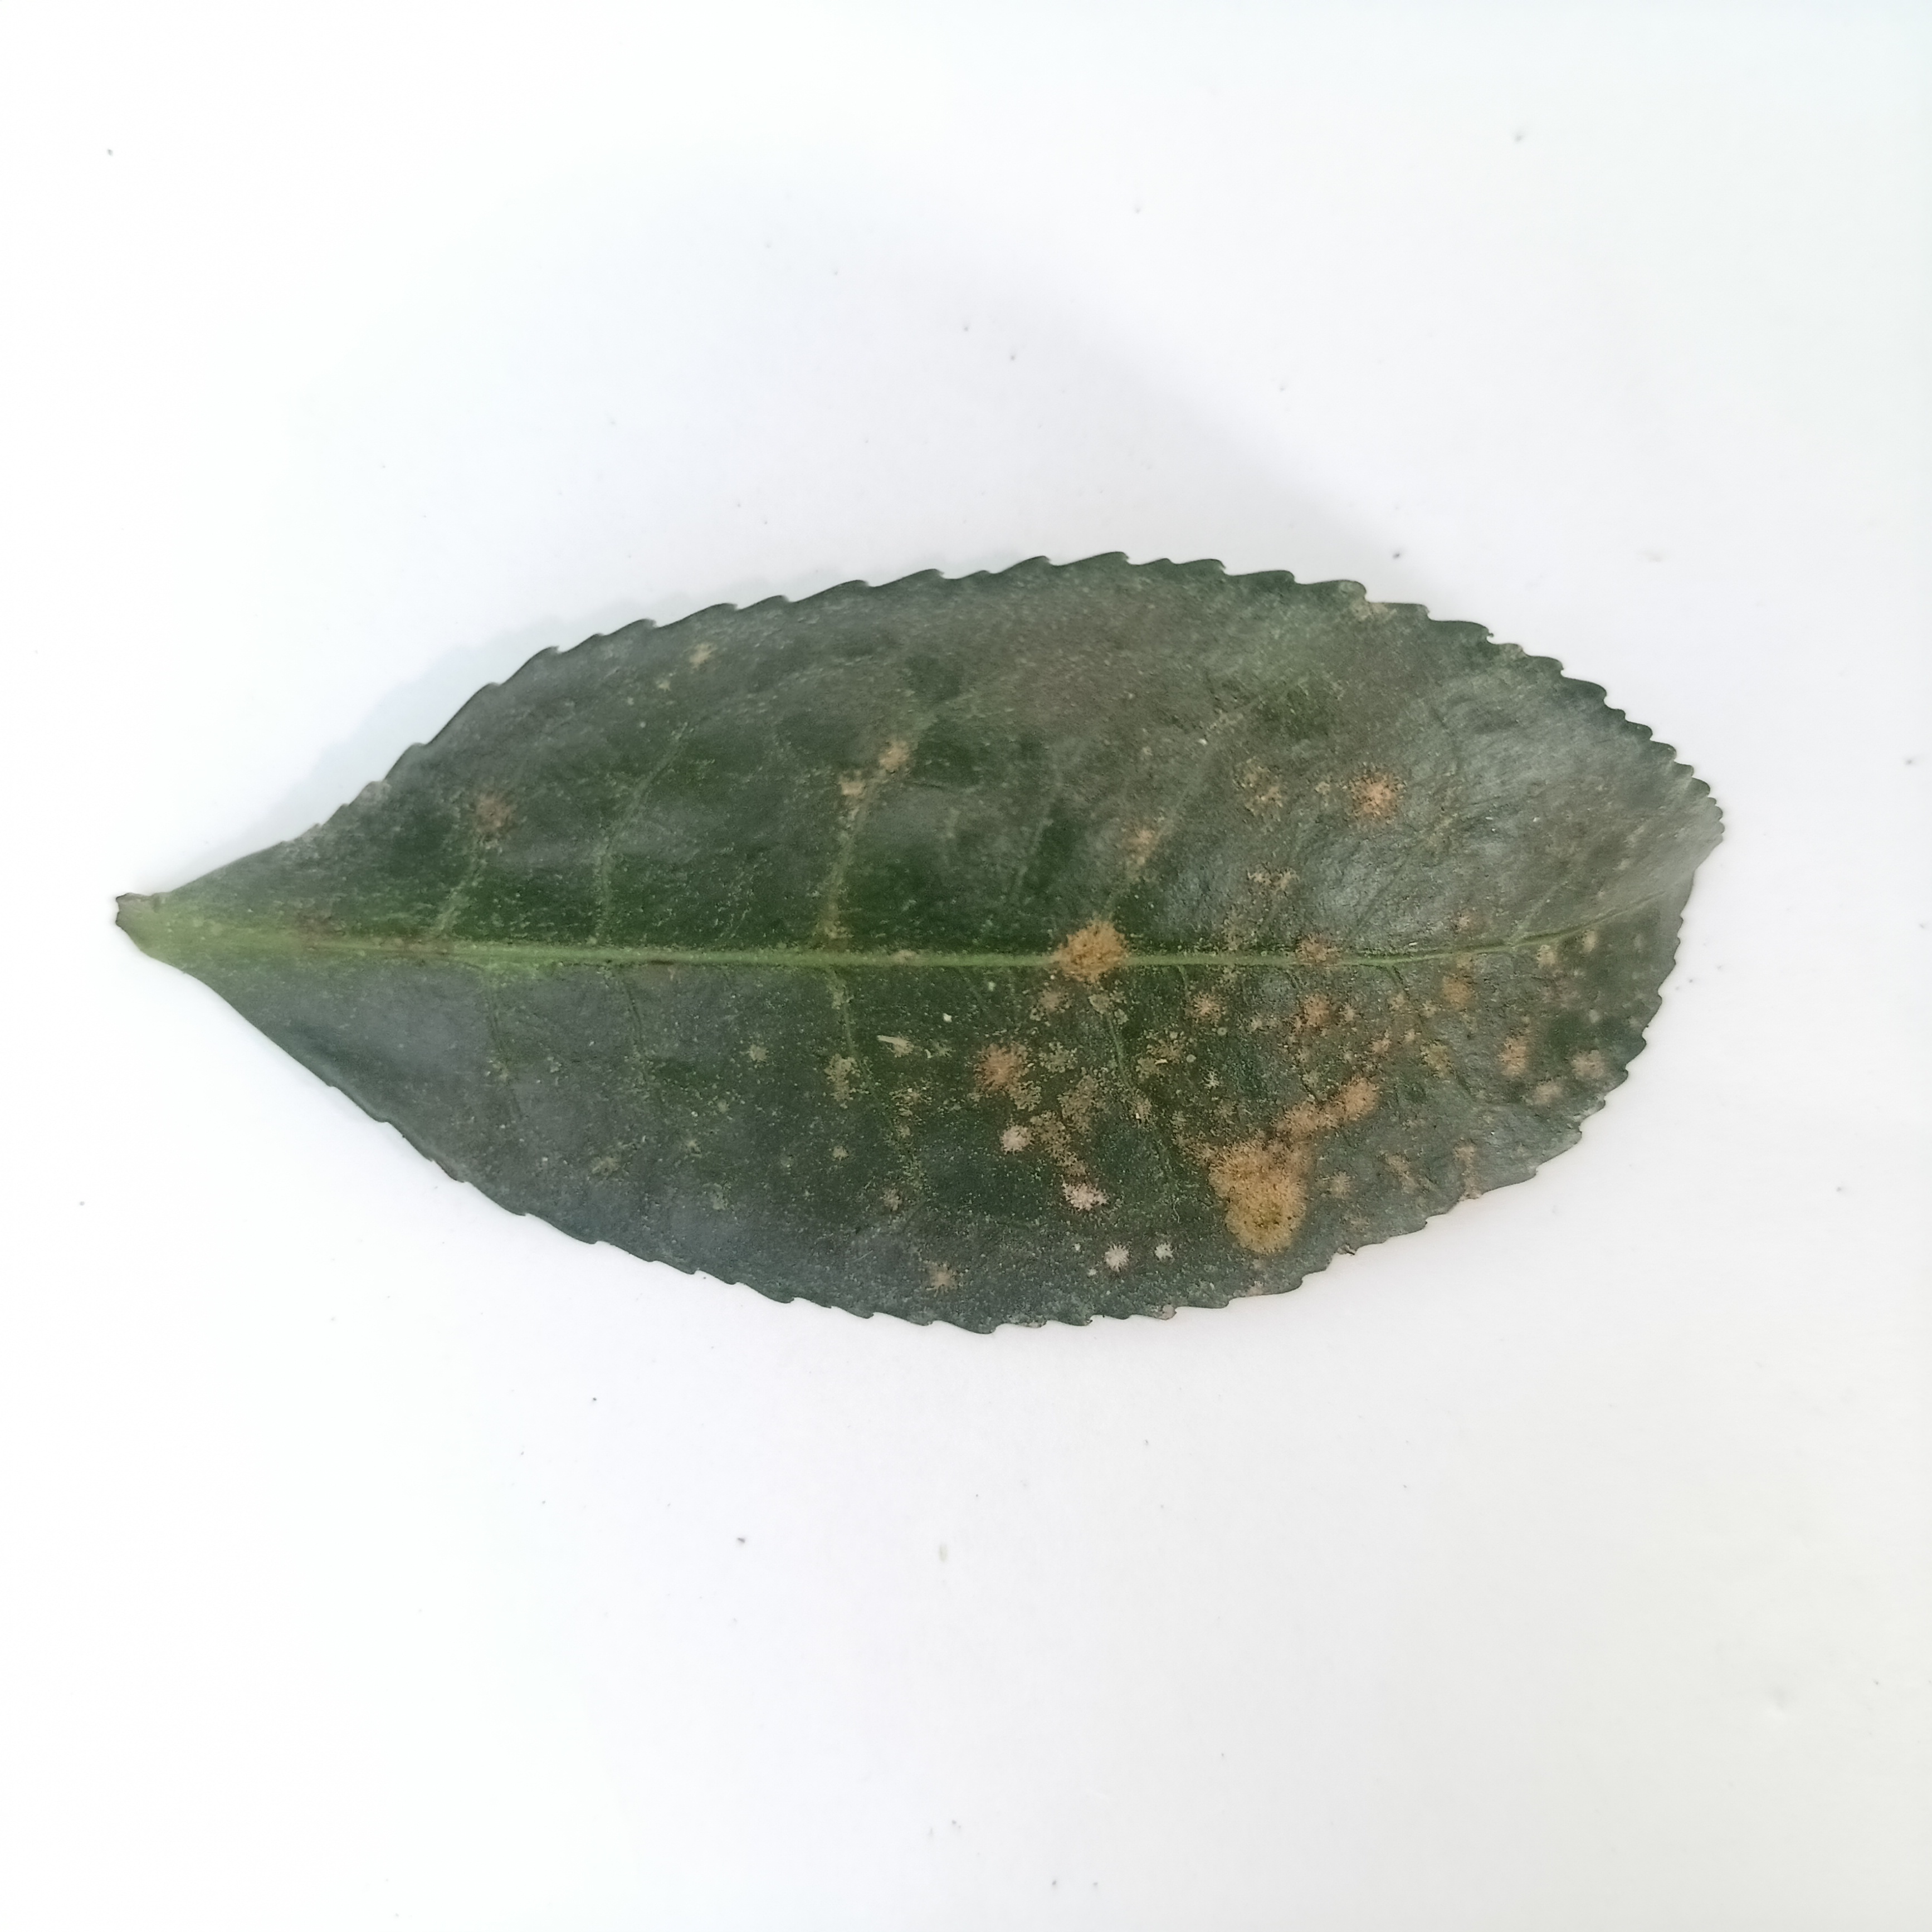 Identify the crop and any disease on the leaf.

tea, algal leaf
